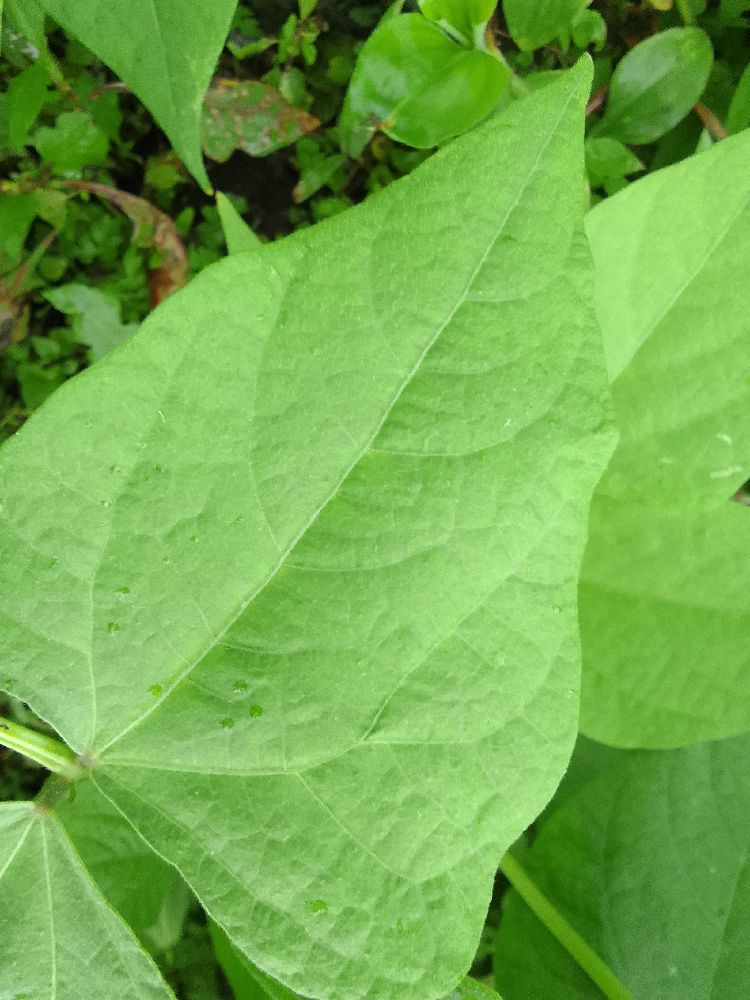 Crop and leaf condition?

common bean, healthy
